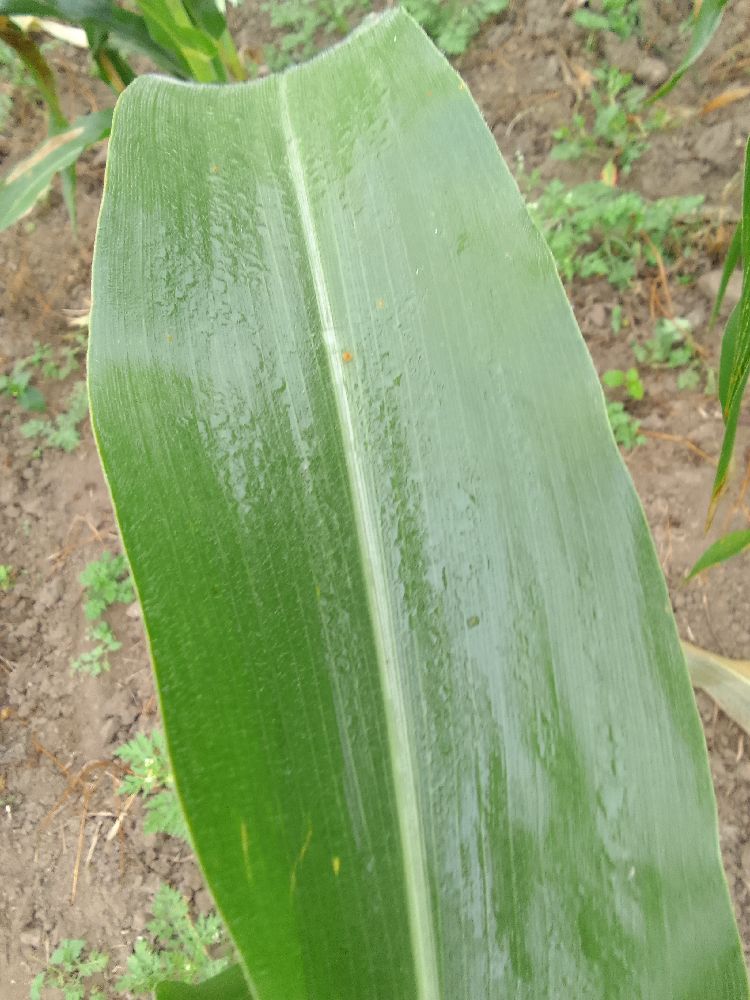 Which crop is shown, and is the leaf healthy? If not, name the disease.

maize, healthy
